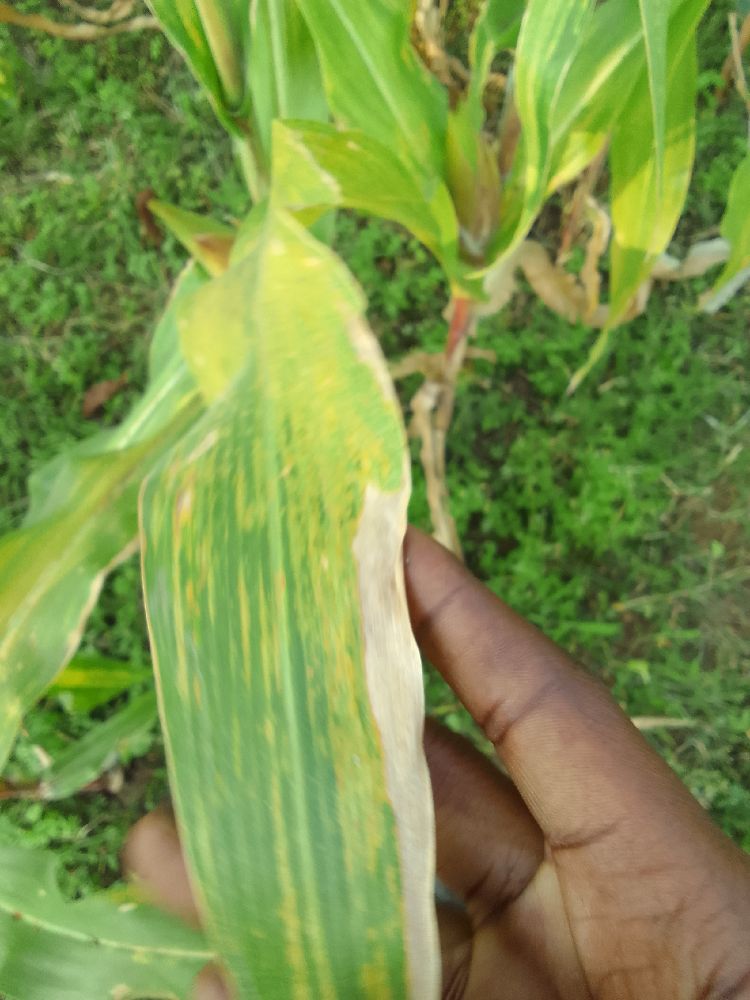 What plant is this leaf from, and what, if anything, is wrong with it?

maize, maize lethal necrosis
